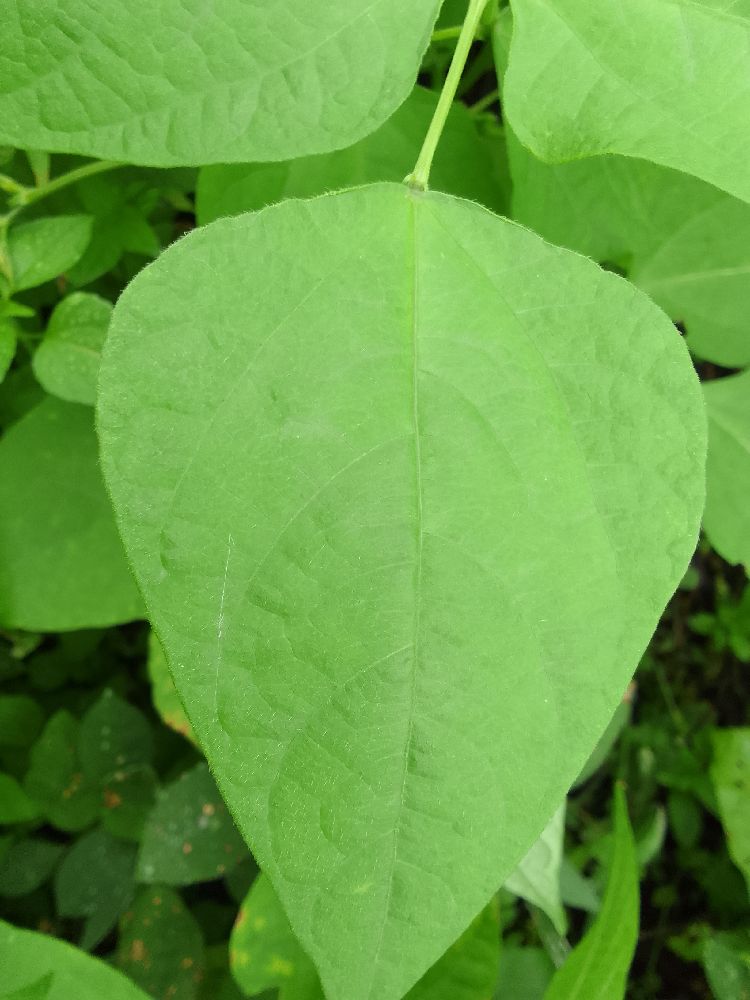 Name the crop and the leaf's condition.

common bean, healthy
